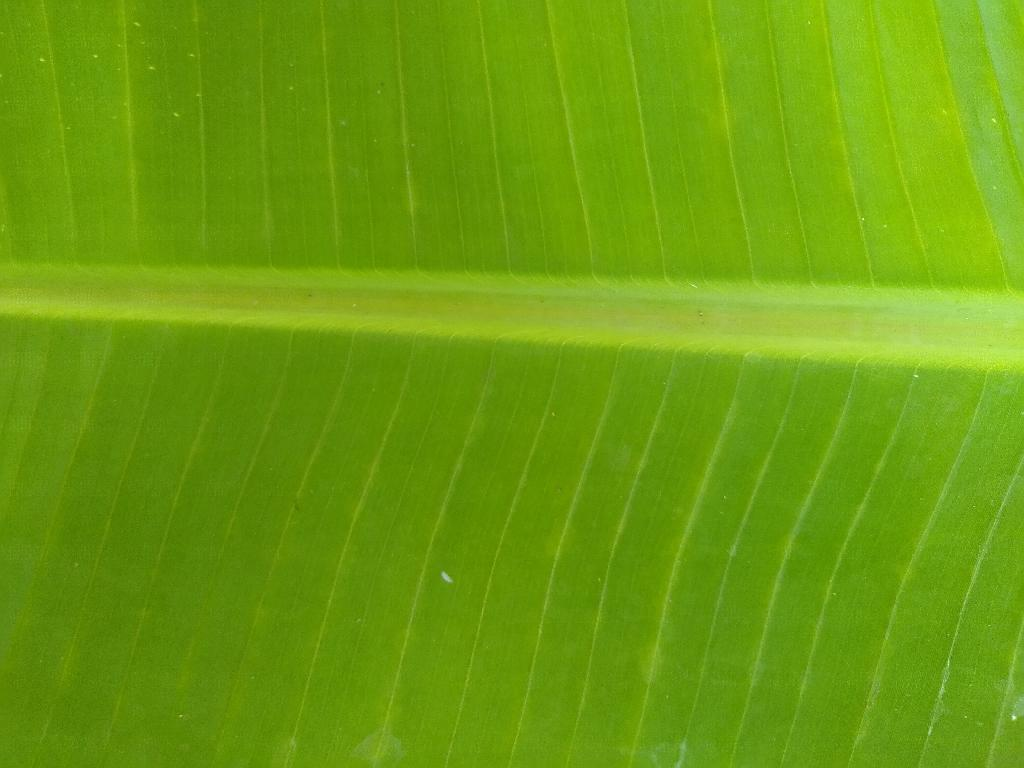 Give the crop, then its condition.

banana, healthy
